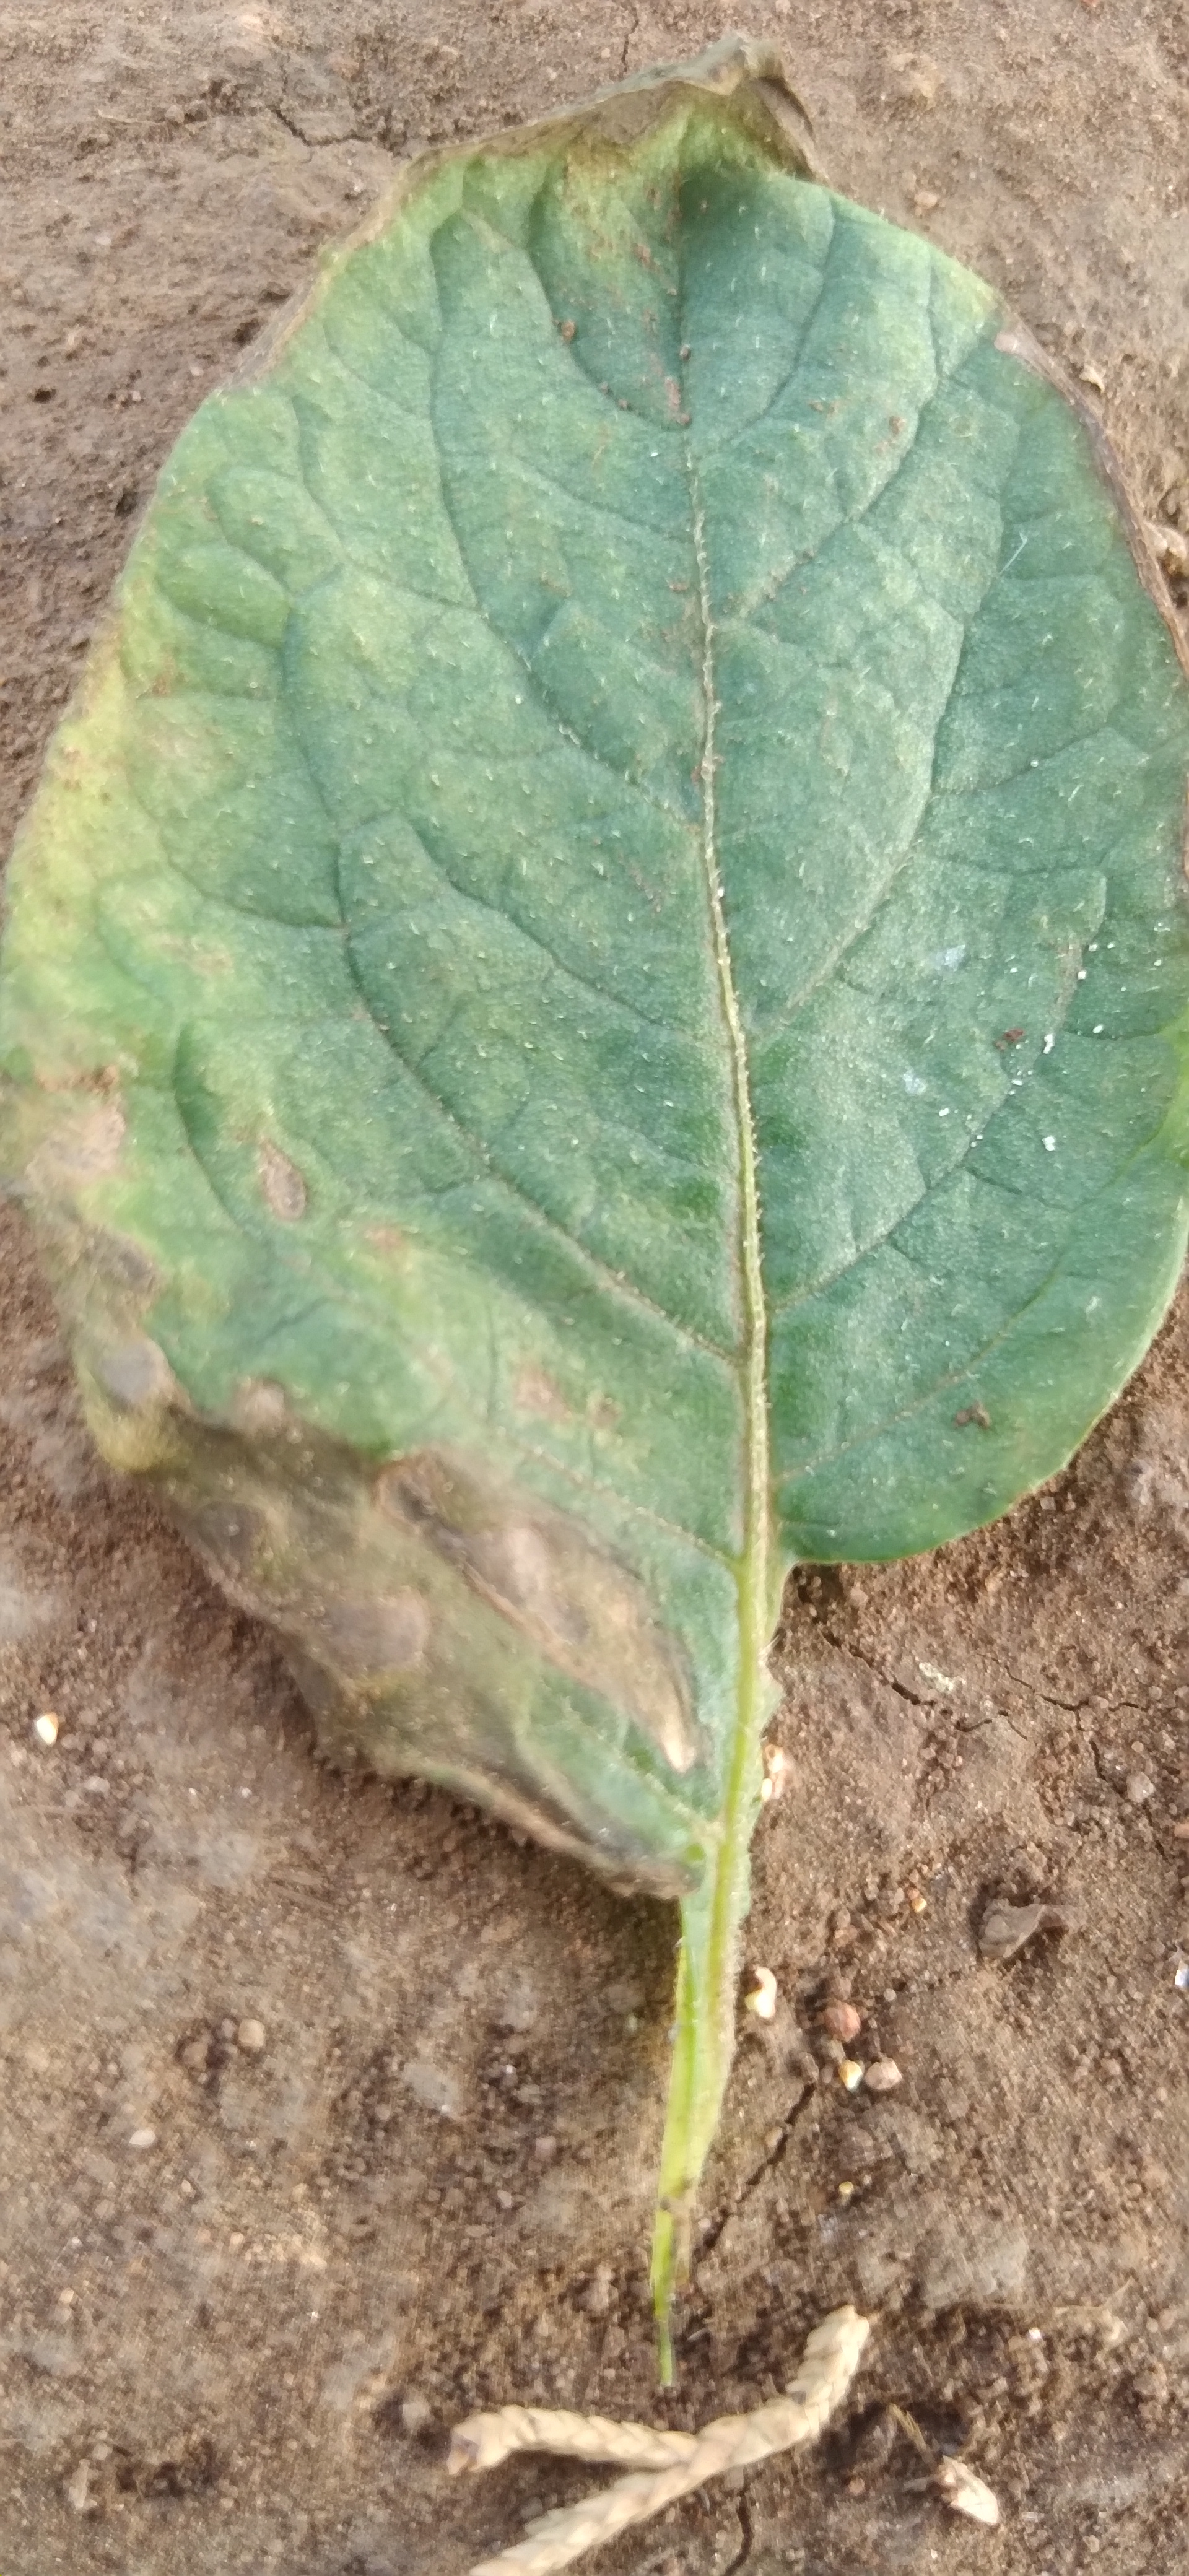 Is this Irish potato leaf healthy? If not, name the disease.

early blight
